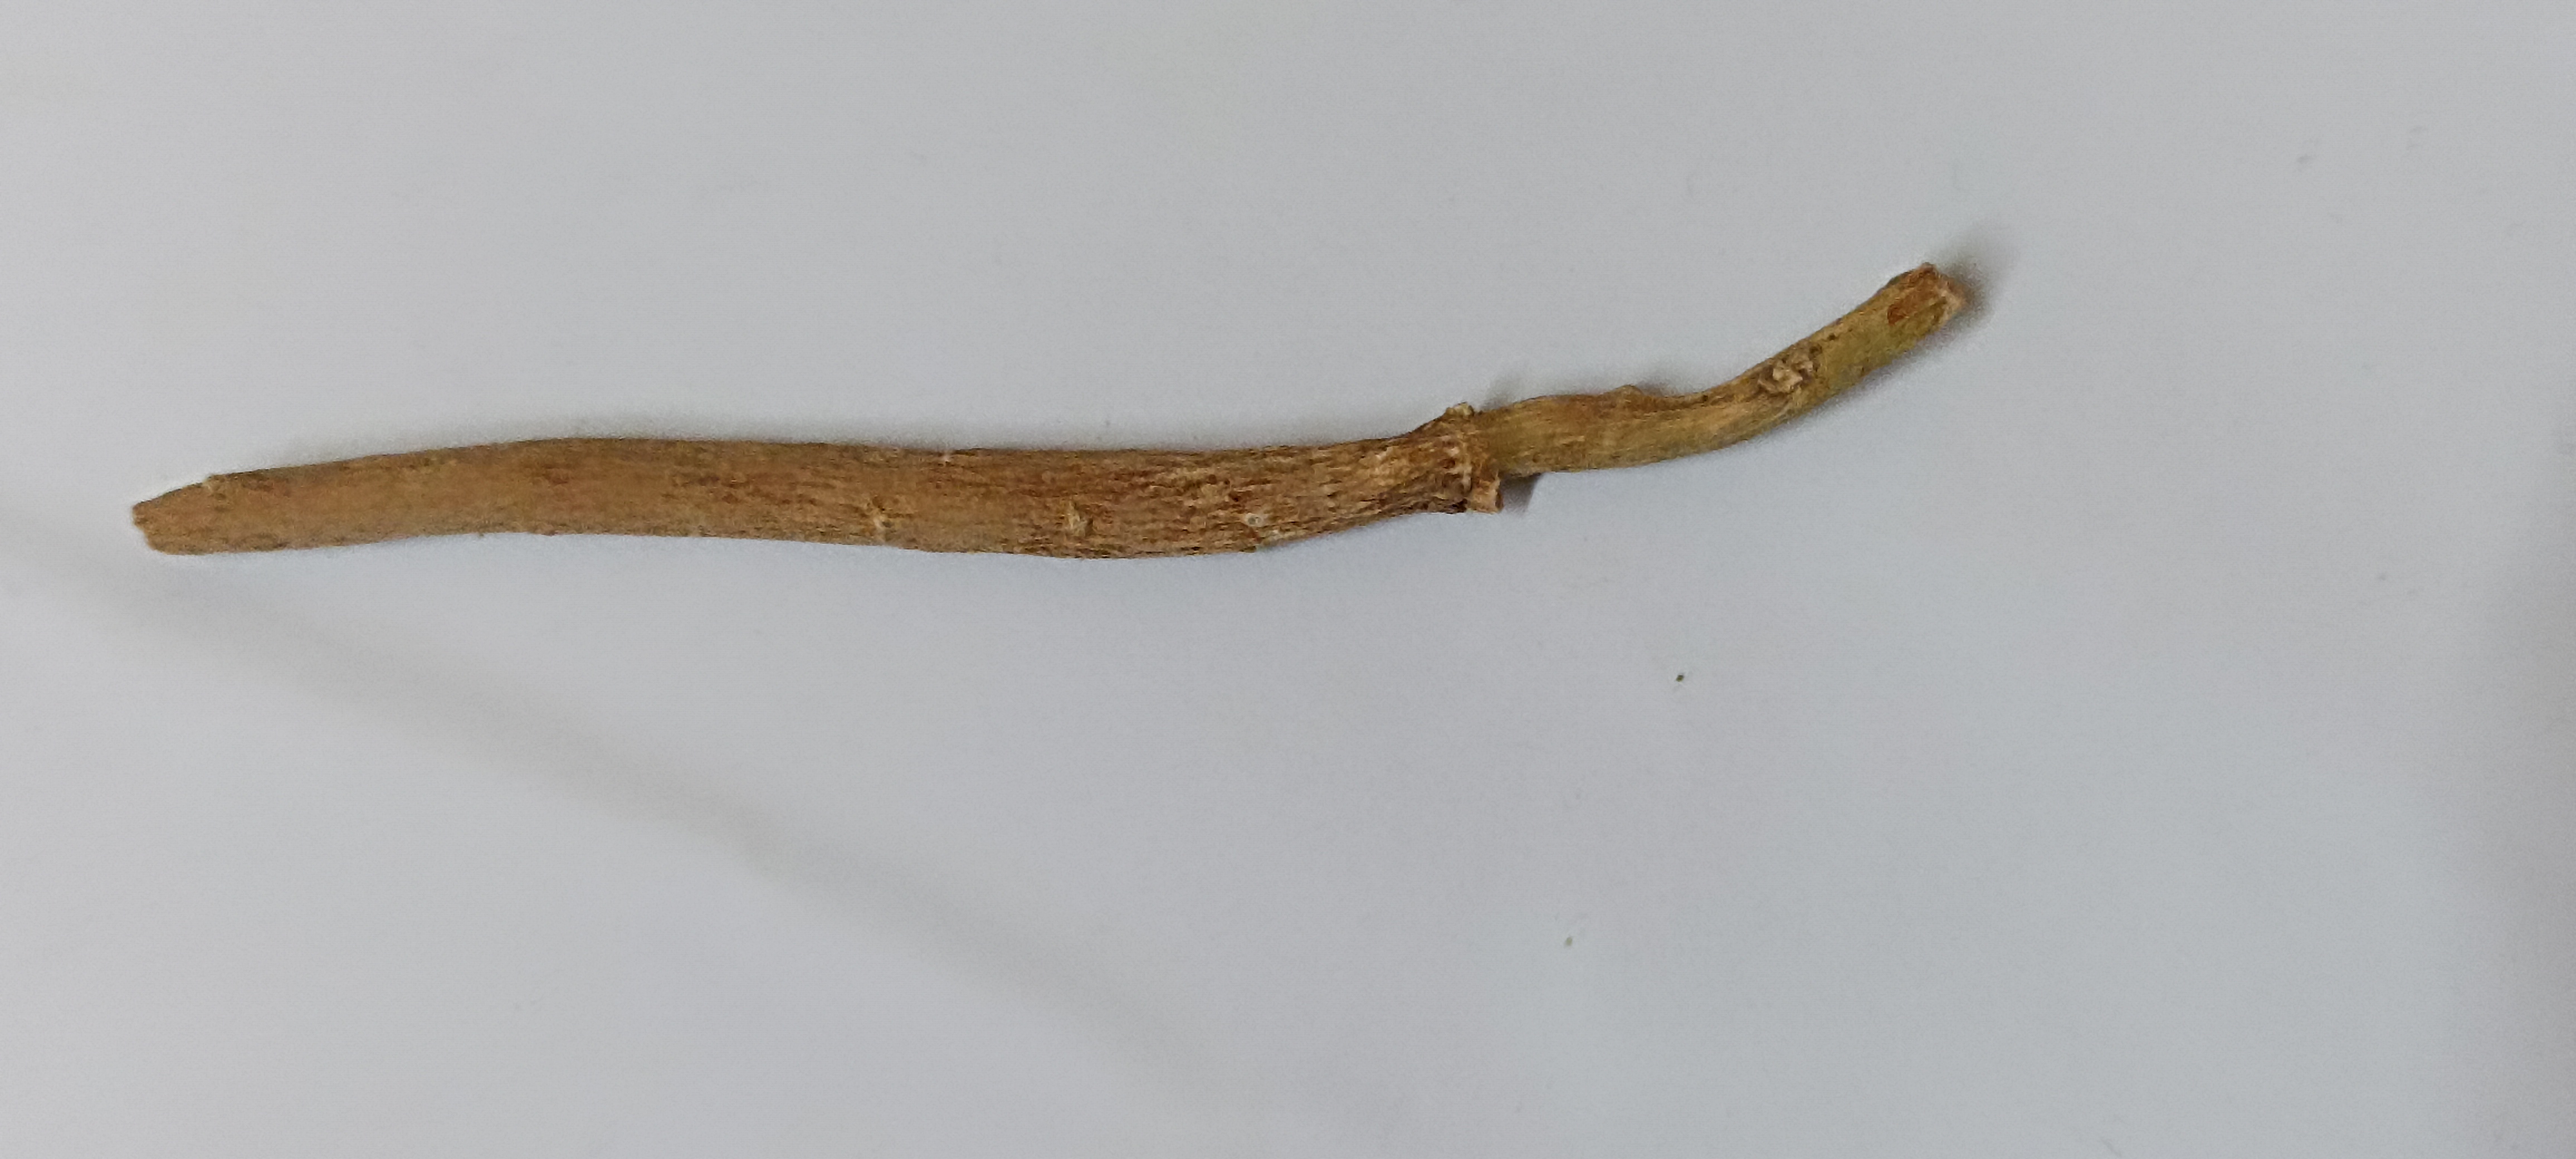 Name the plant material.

ashwagandha
